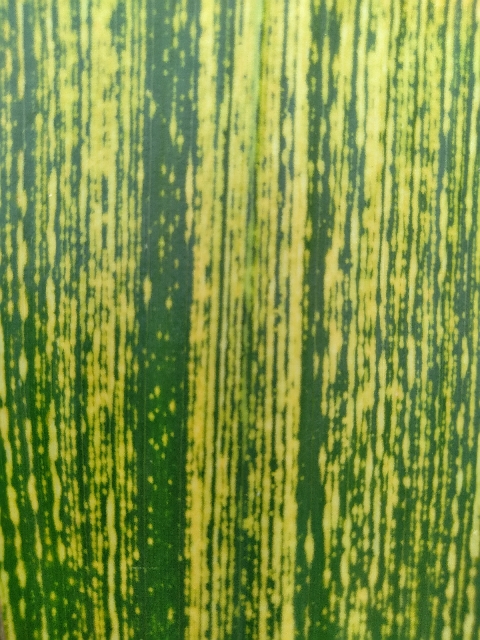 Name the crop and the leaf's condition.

maize, maize streak virus
